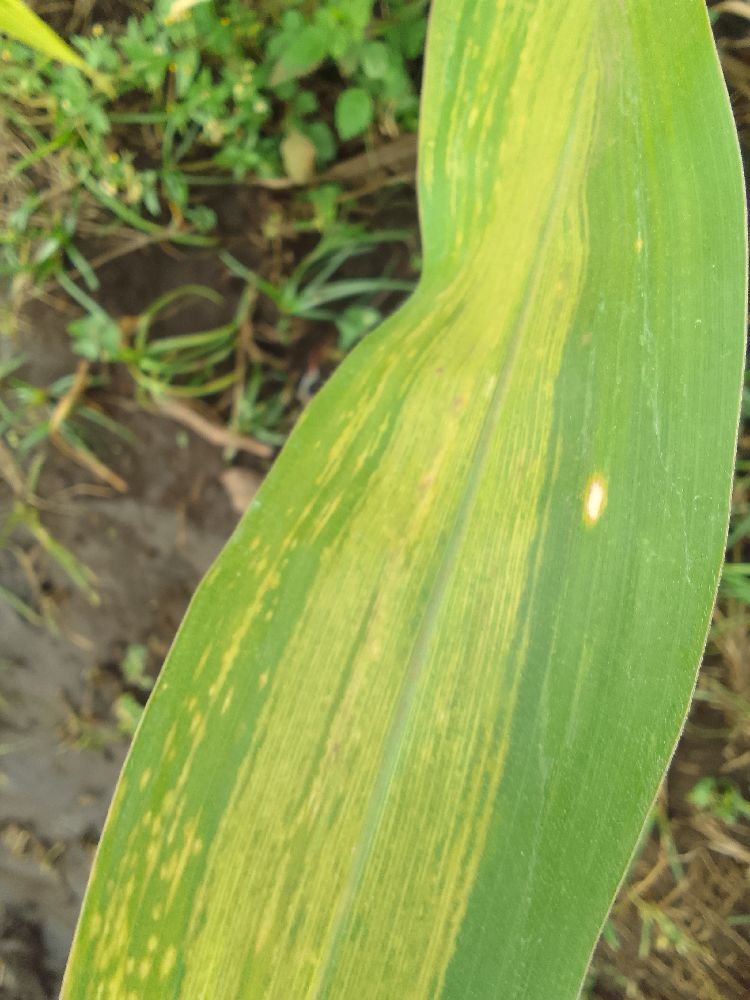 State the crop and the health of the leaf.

maize, maize lethal necrosis
